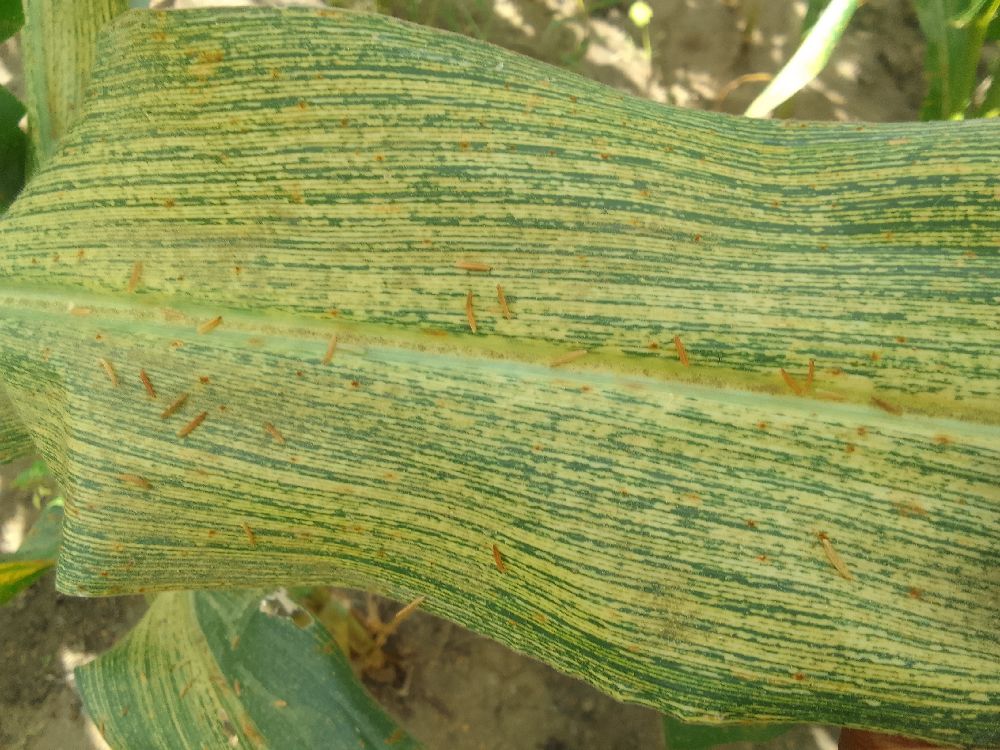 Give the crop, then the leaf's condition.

maize, maize streak virus
